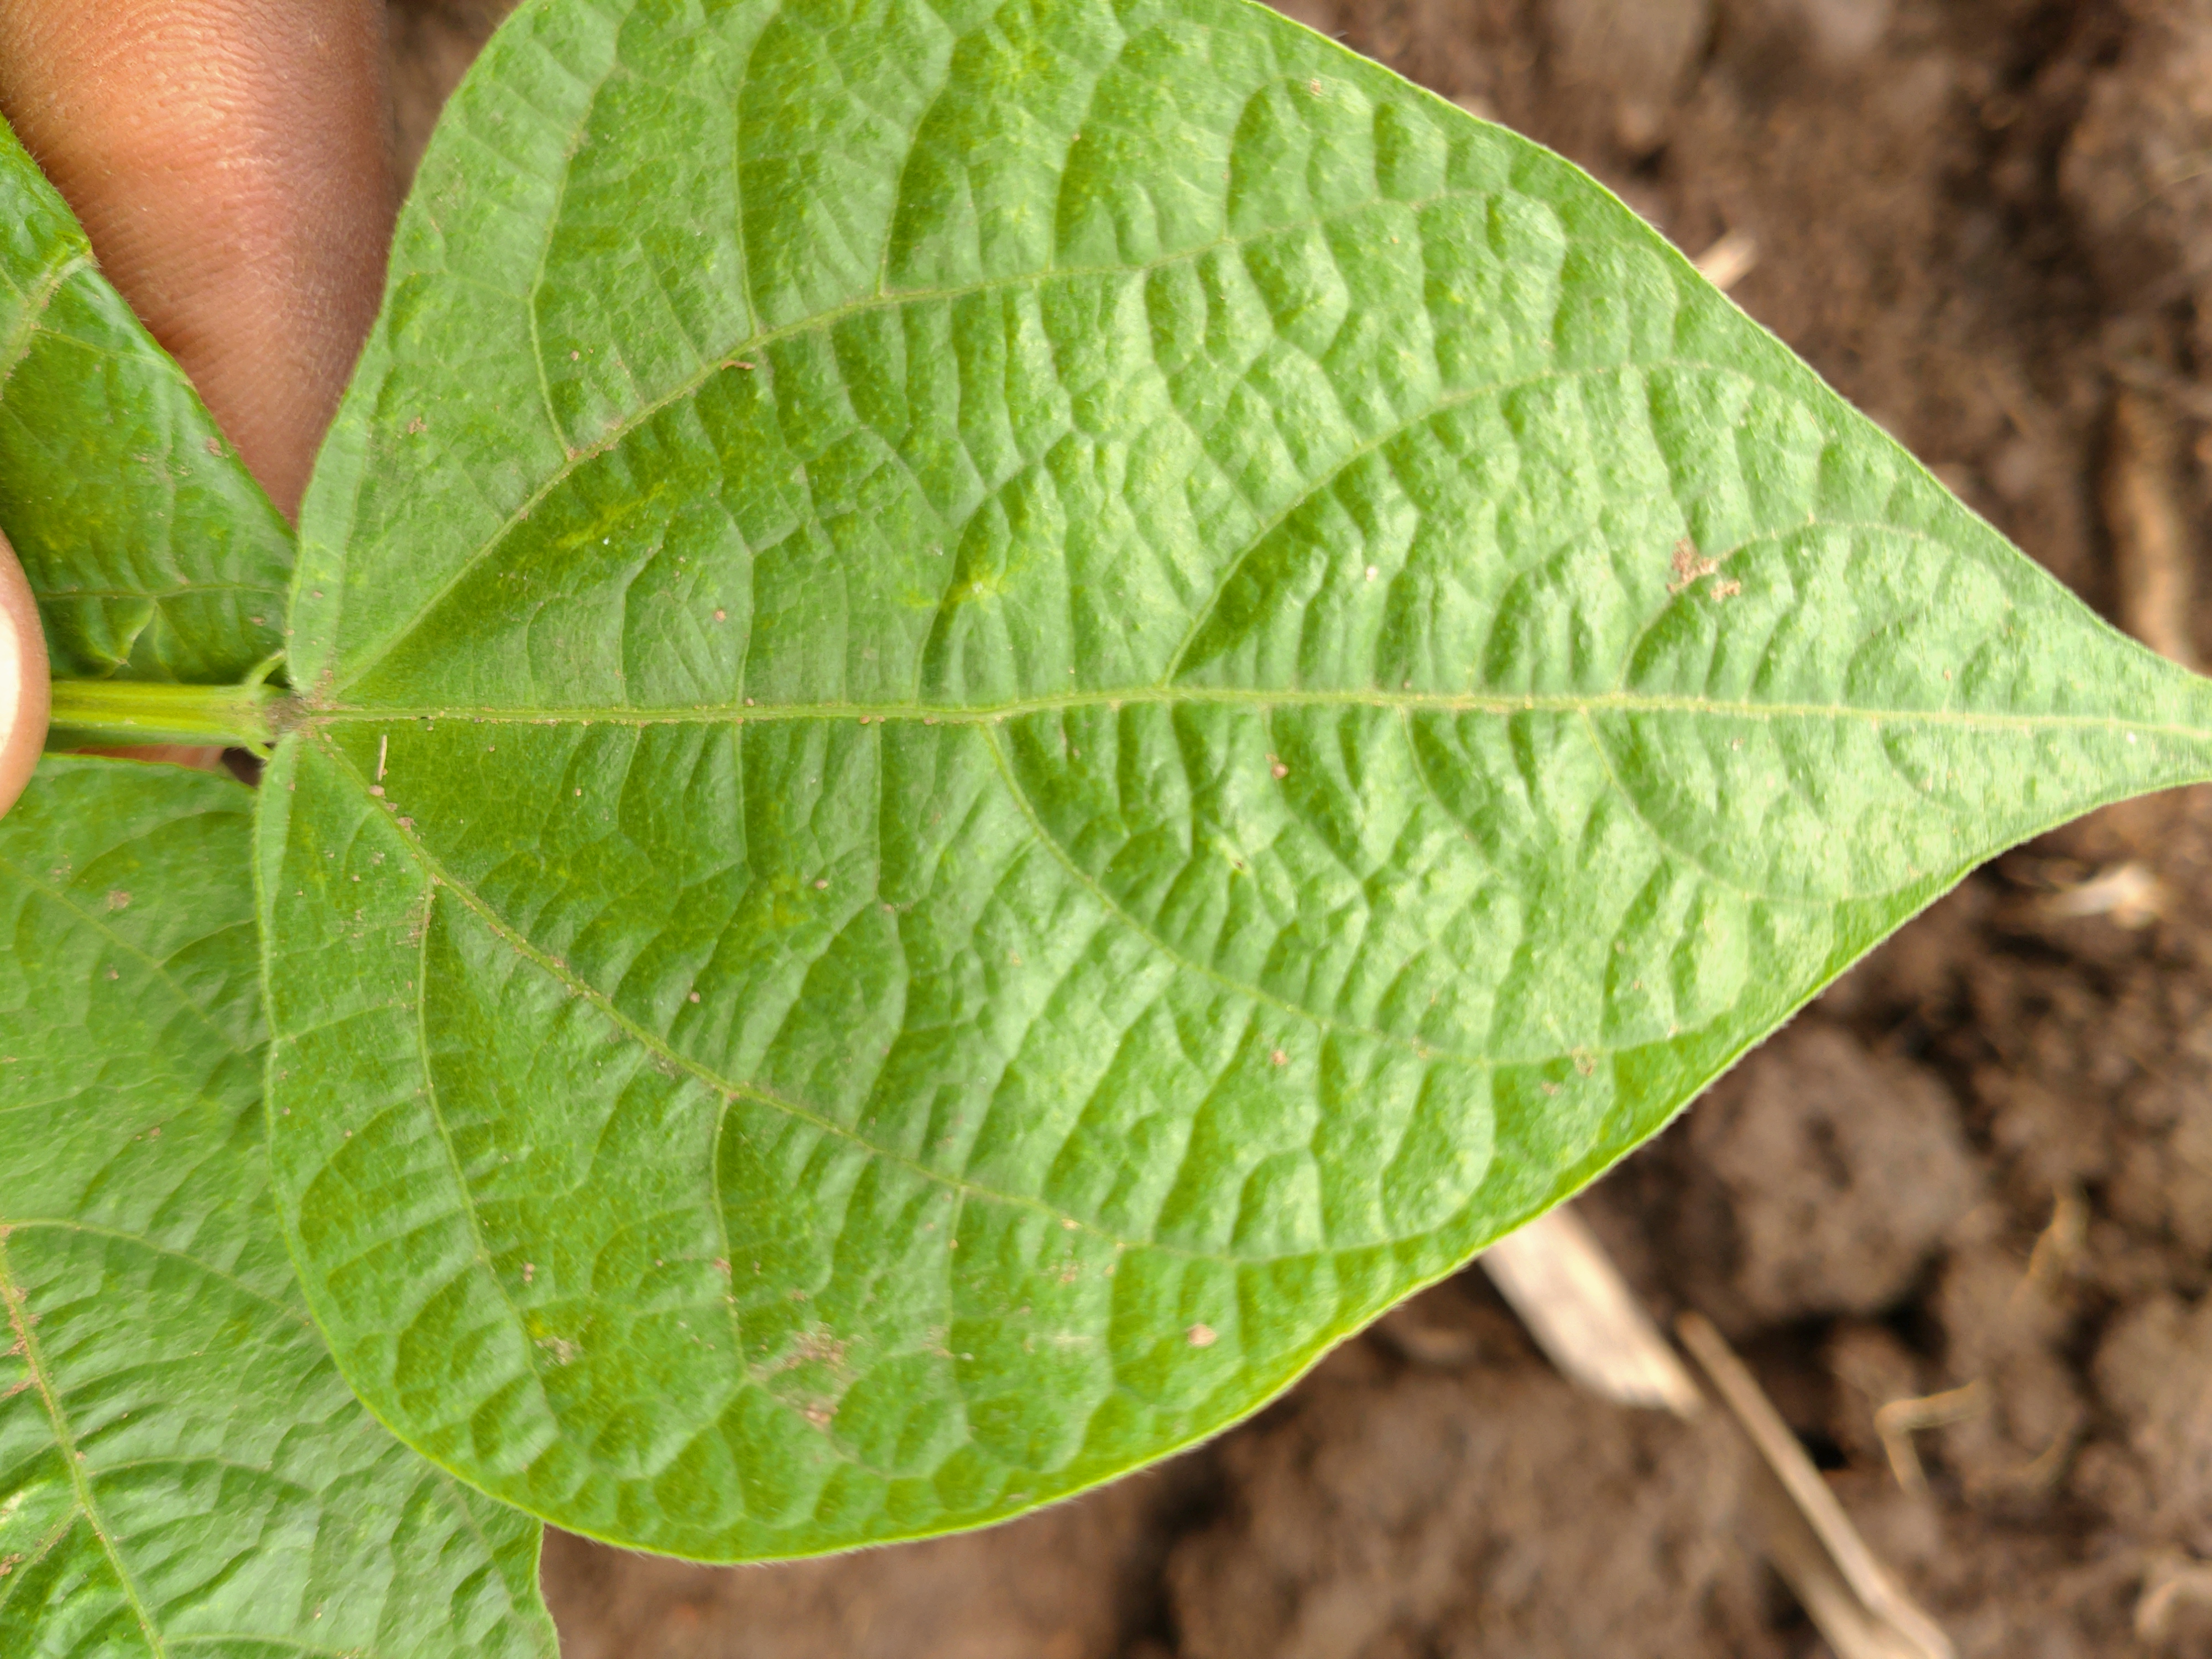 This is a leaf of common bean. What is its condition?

healthy
